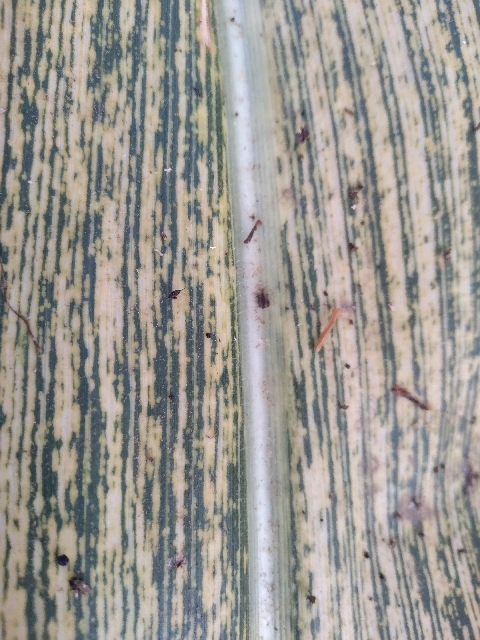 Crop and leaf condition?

maize, maize streak virus
